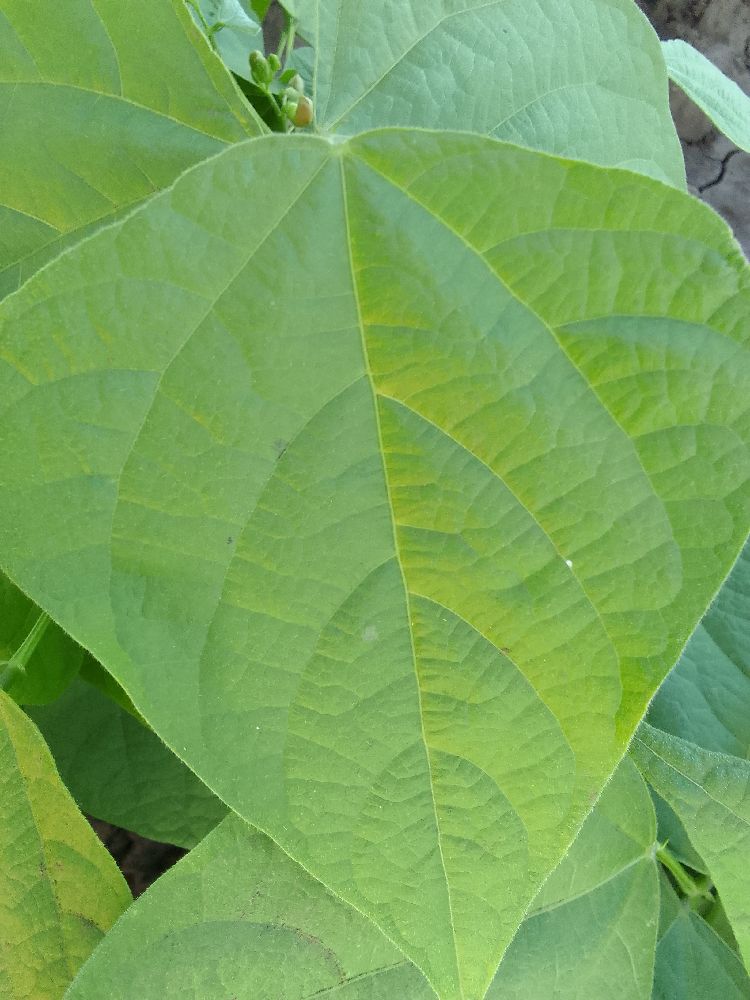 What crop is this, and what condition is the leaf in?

common bean, healthy
